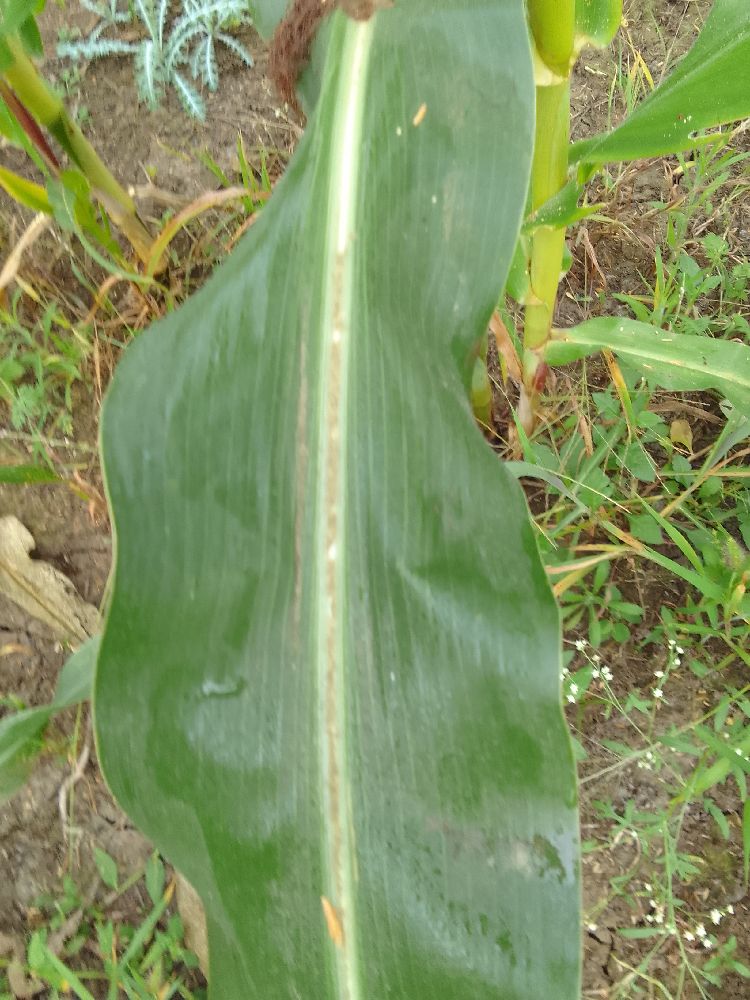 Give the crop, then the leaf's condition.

maize, healthy
